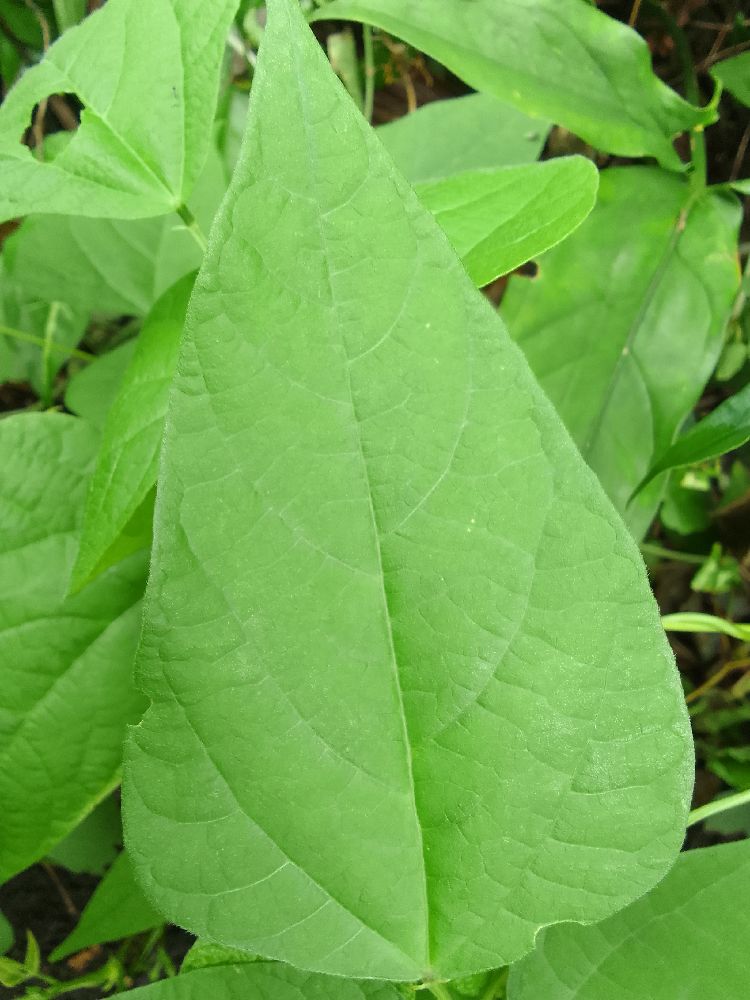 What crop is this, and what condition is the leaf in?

common bean, healthy
